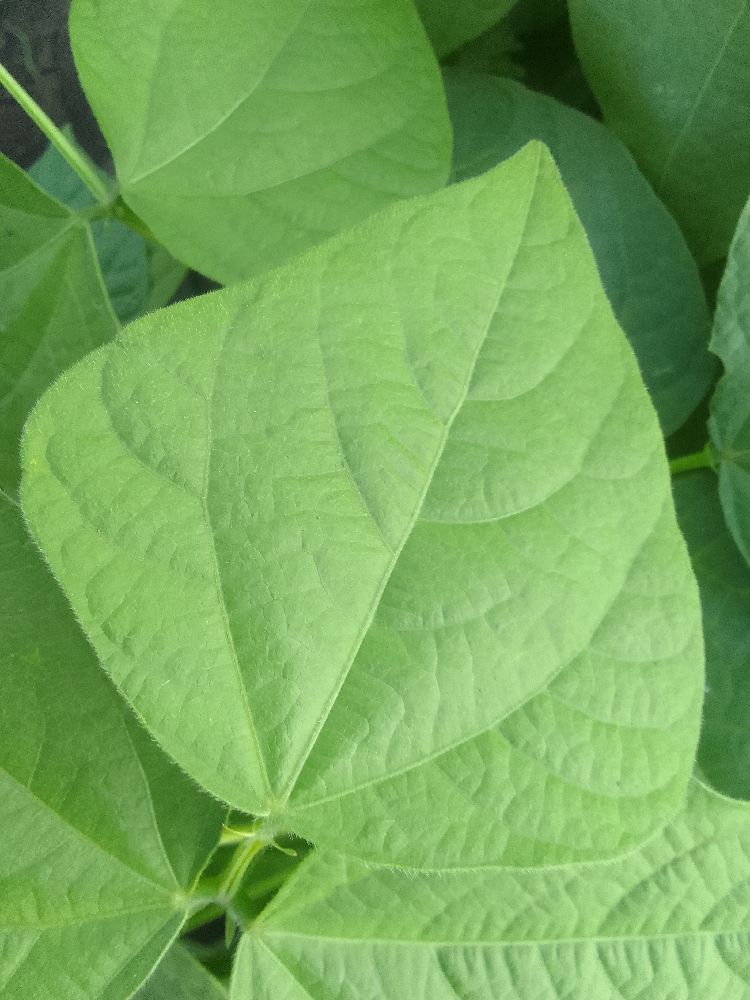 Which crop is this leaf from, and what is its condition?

common bean, healthy
